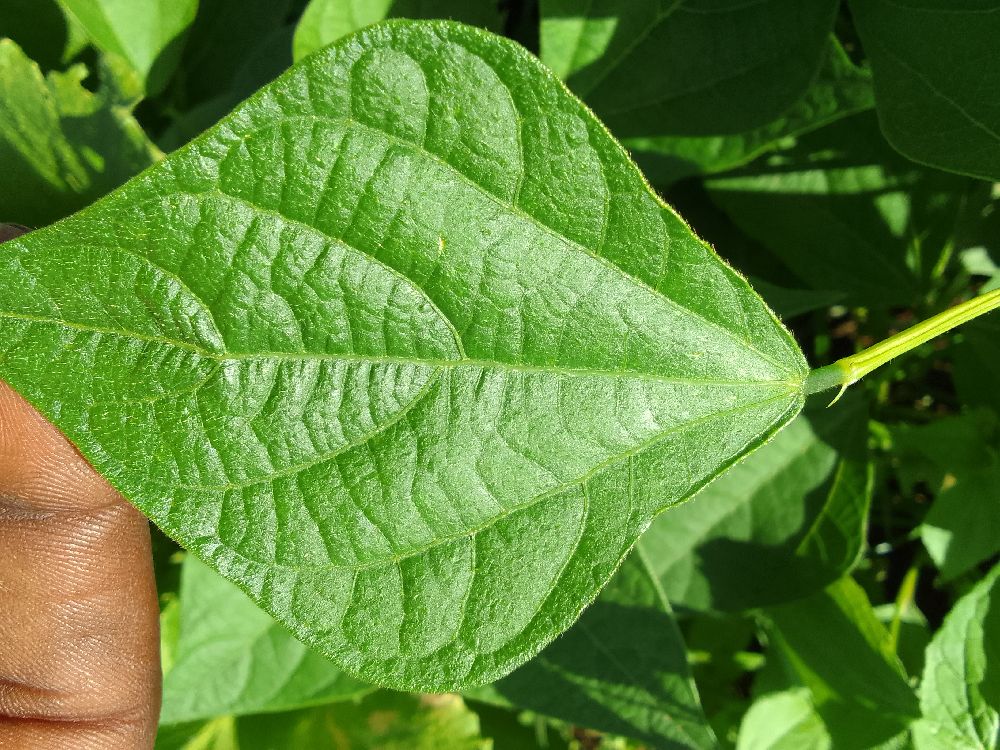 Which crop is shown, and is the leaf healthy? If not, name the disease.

common bean, healthy
